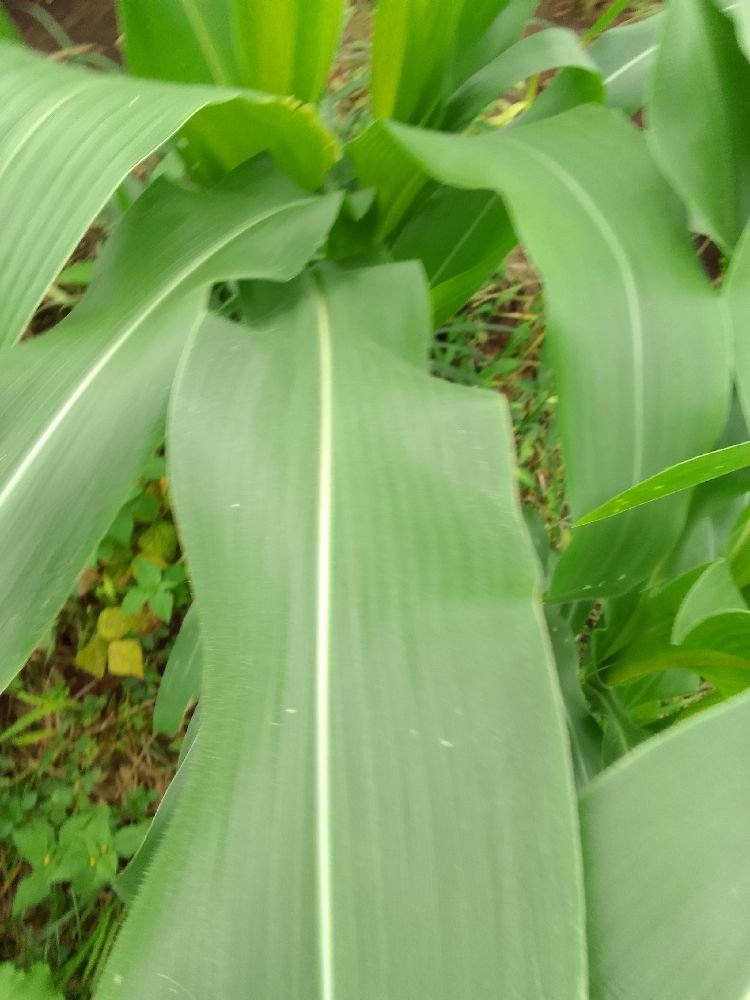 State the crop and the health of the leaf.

maize, healthy
